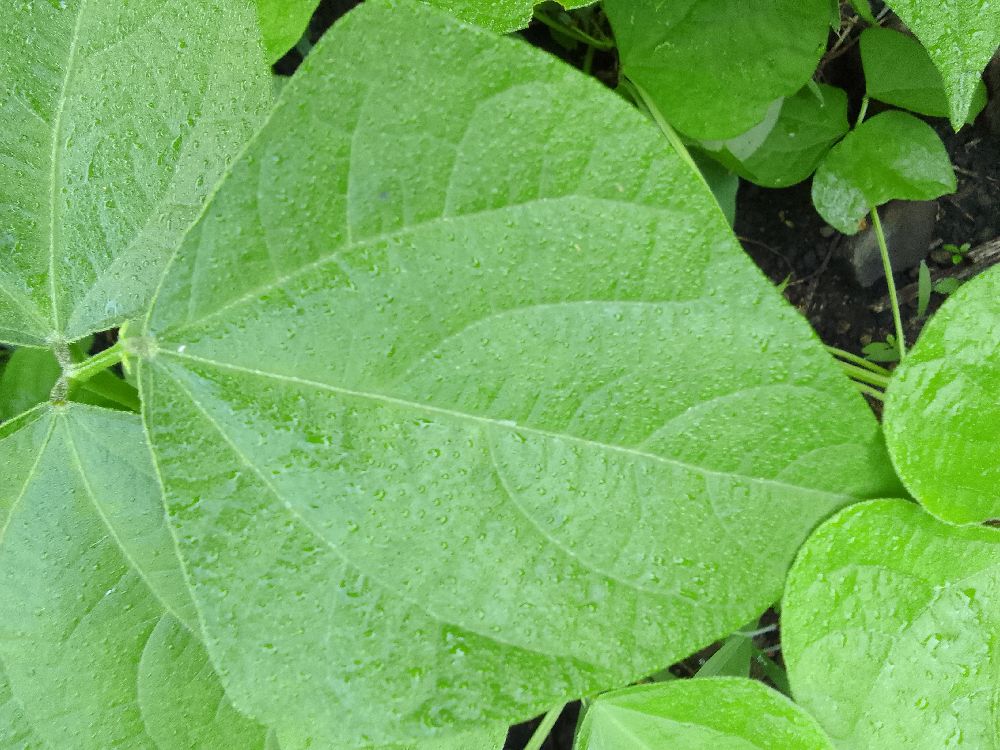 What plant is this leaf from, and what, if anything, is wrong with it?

common bean, healthy
